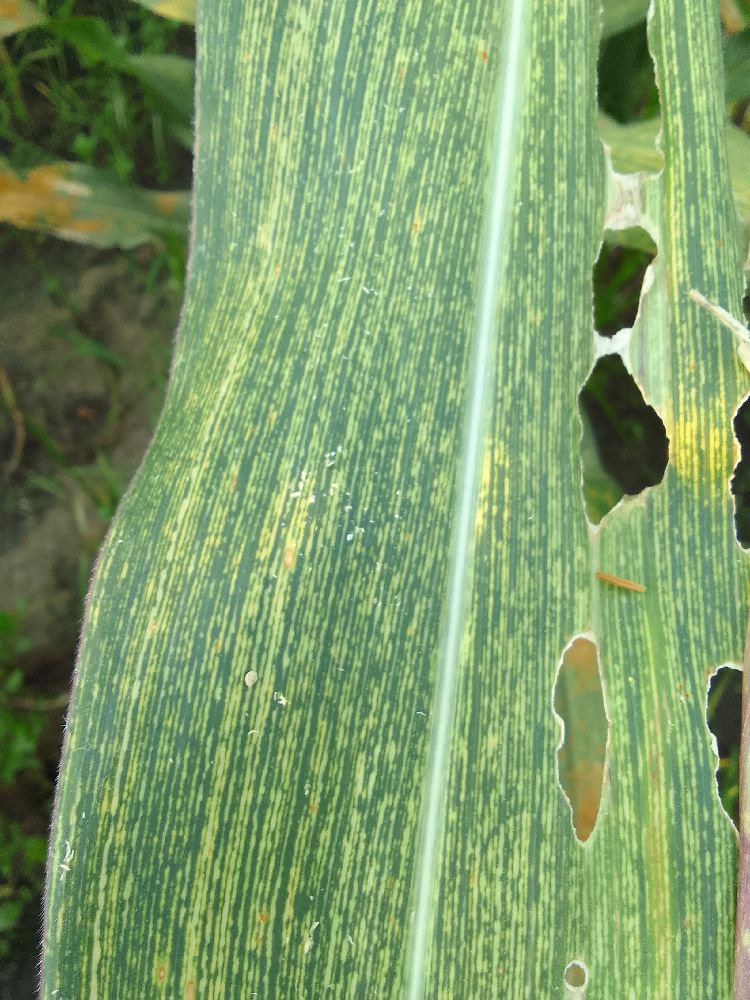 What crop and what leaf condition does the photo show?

maize, maize streak virus
